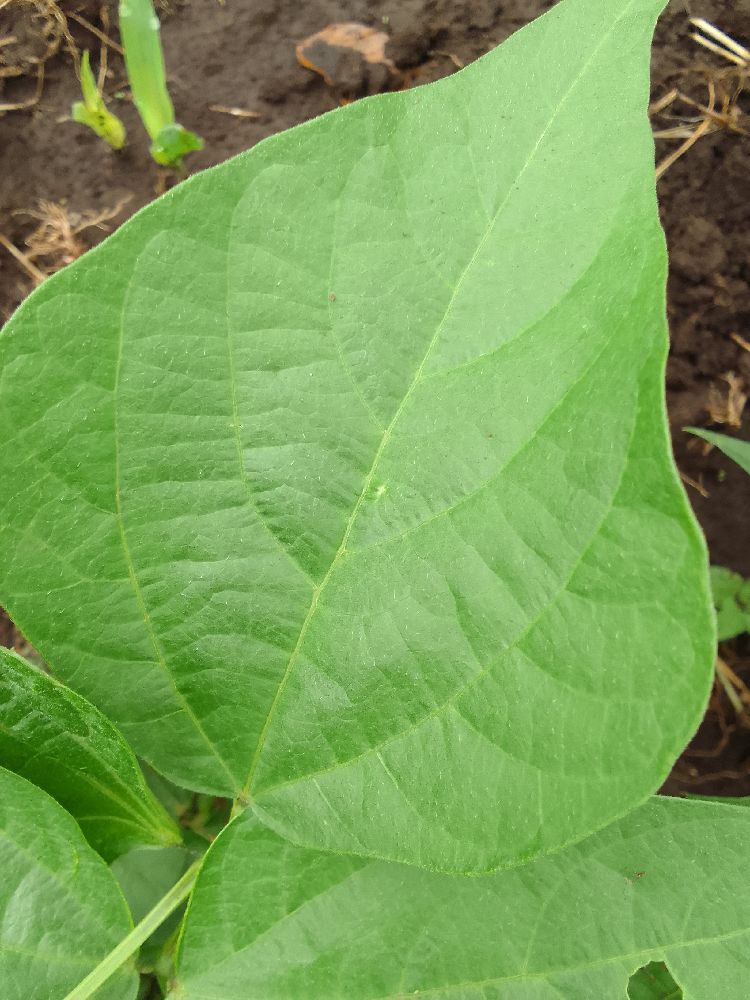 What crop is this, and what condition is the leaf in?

common bean, healthy
